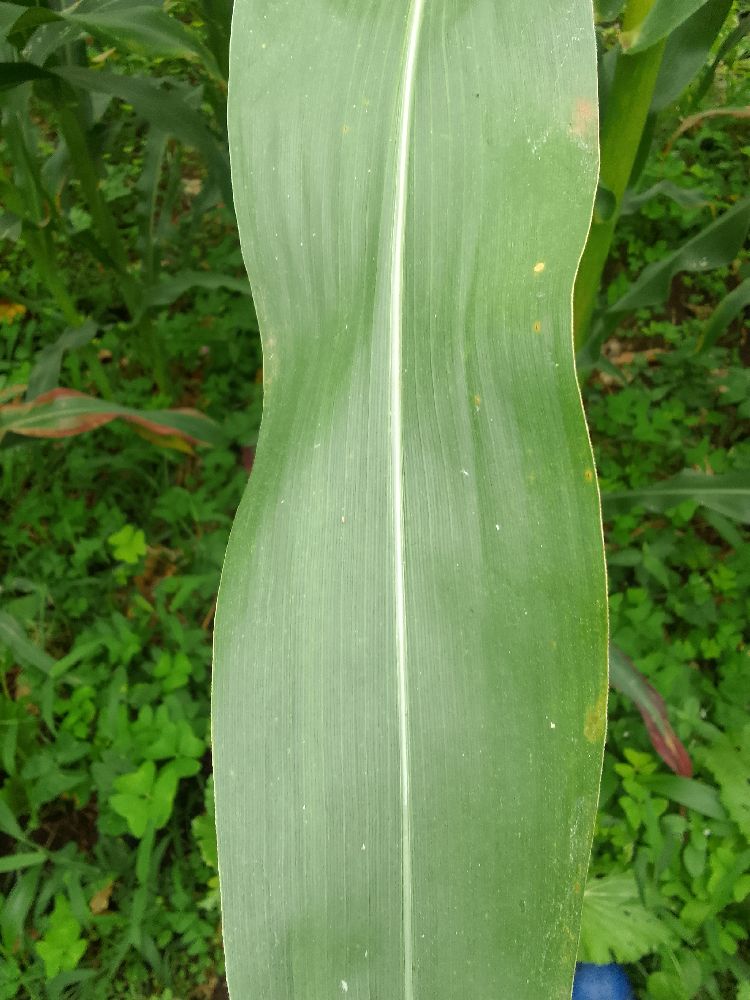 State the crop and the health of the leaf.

maize, healthy
